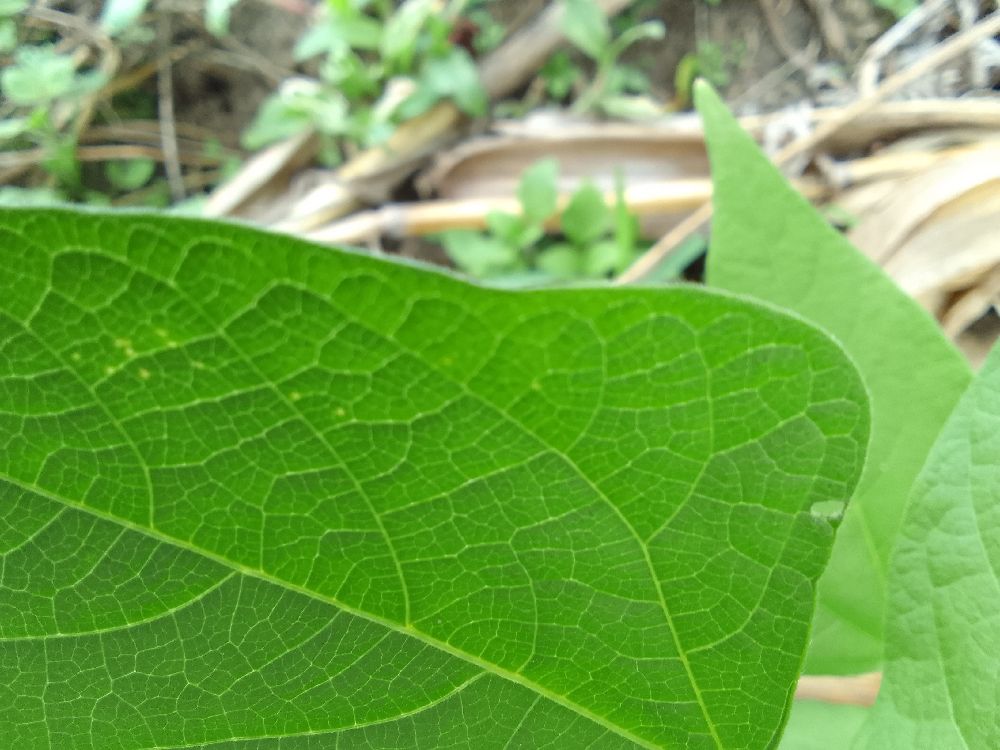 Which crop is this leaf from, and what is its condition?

common bean, healthy
